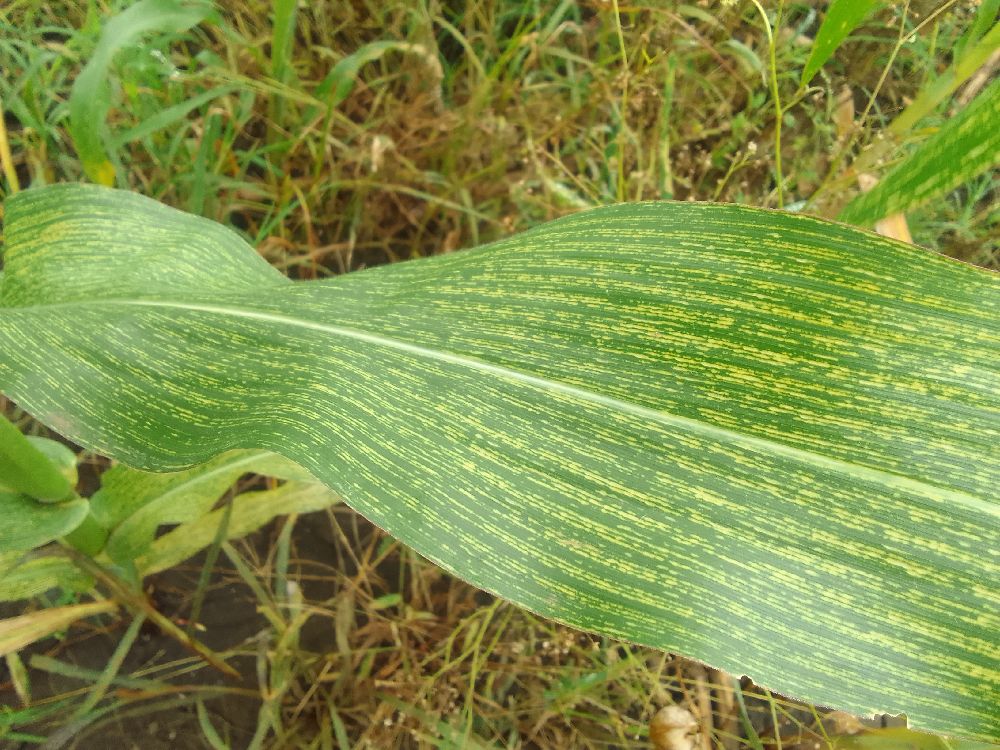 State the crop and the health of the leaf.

maize, maize streak virus
